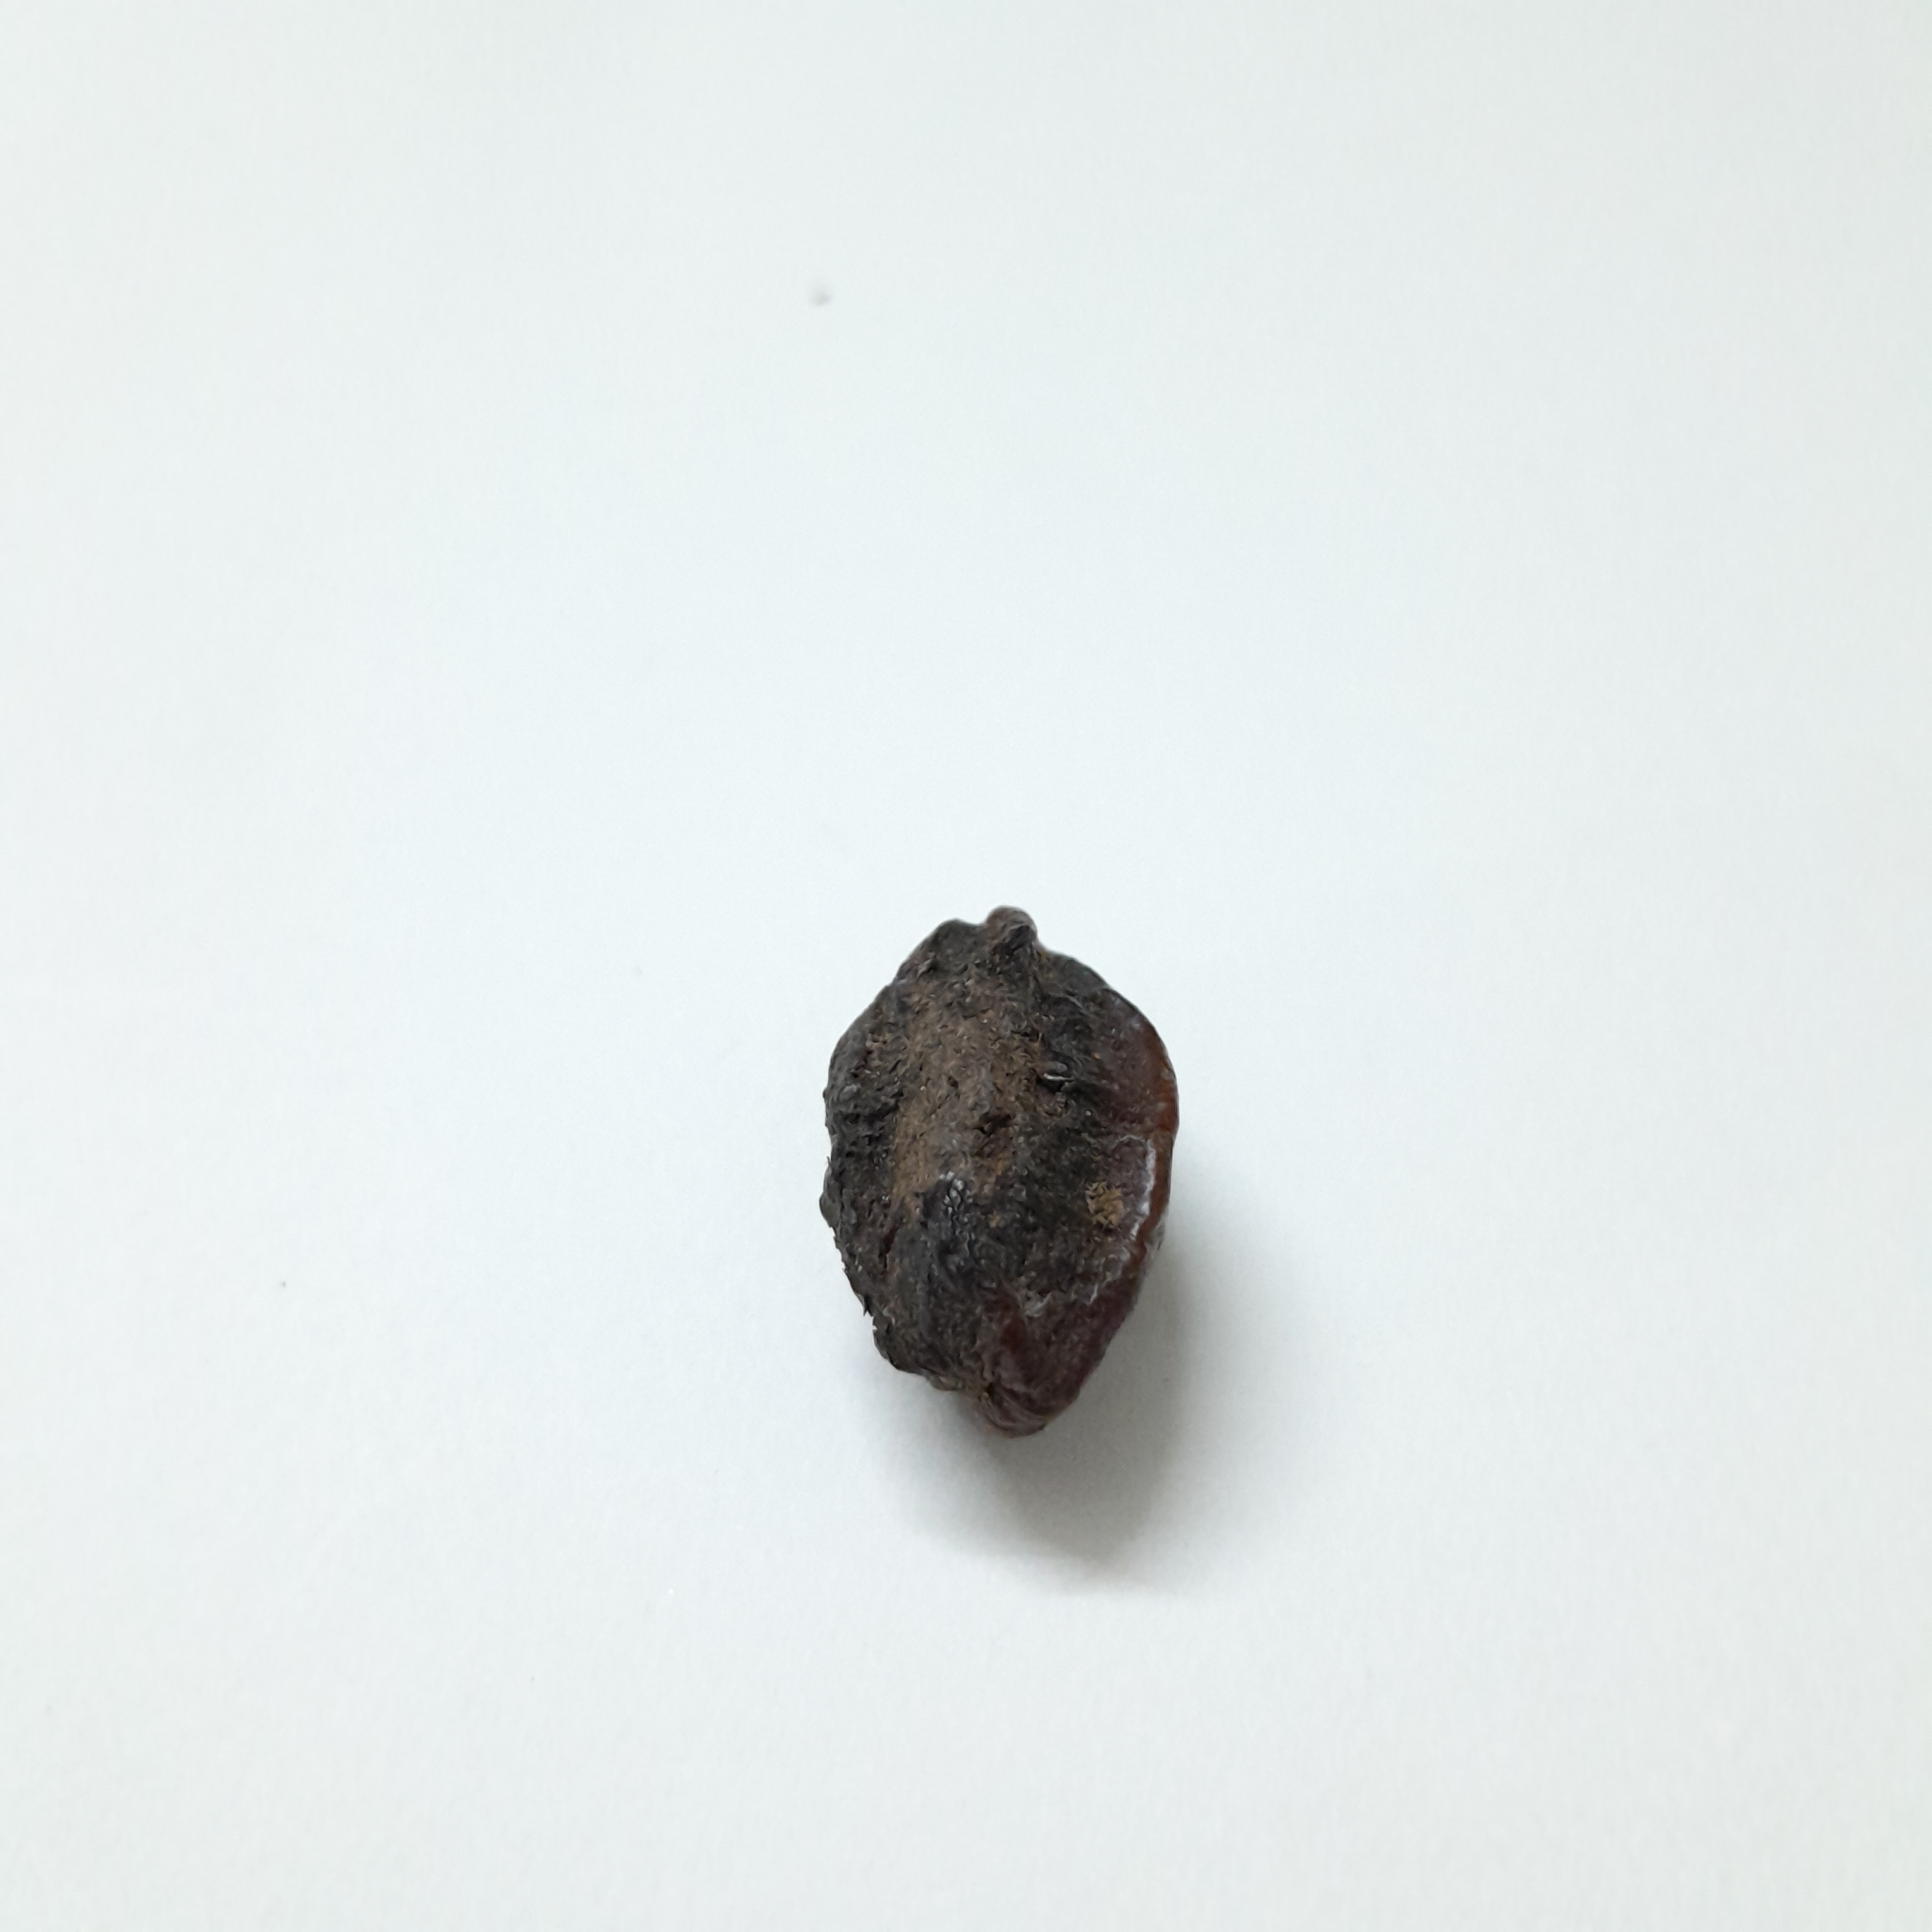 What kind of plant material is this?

kadukharik
